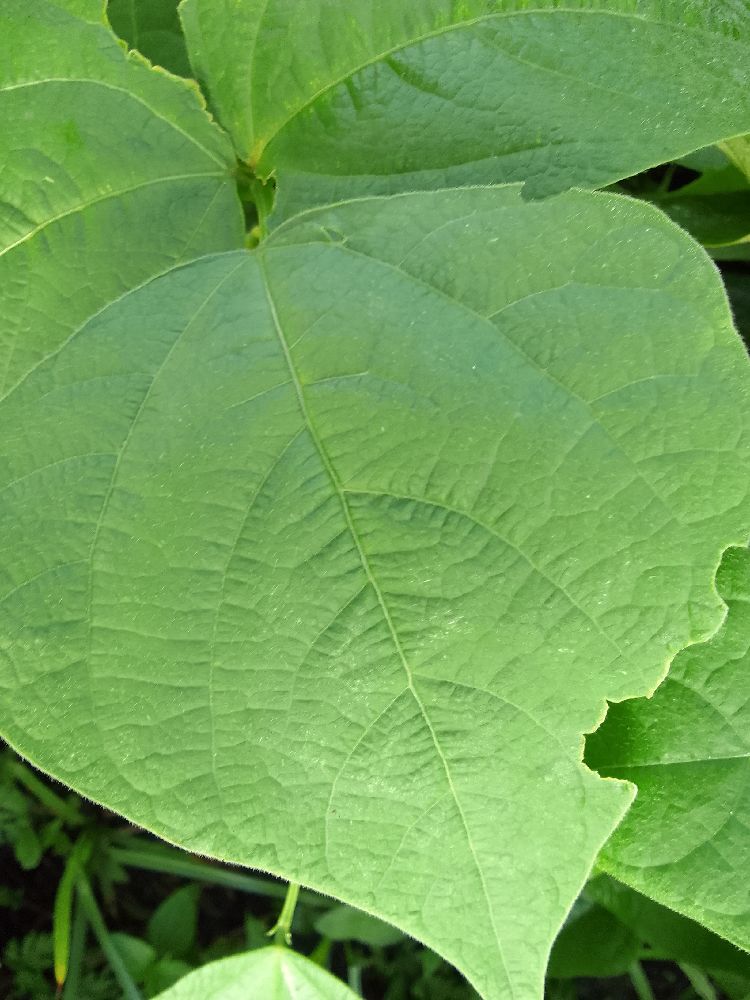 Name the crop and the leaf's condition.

common bean, healthy
